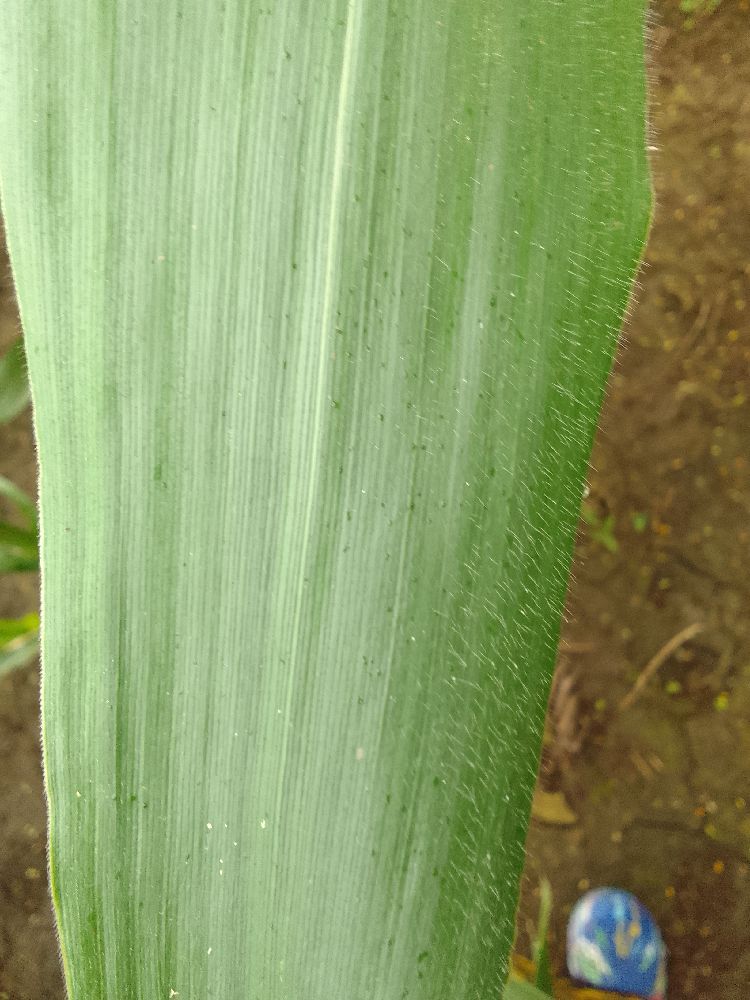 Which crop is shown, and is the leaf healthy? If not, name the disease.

maize, healthy
